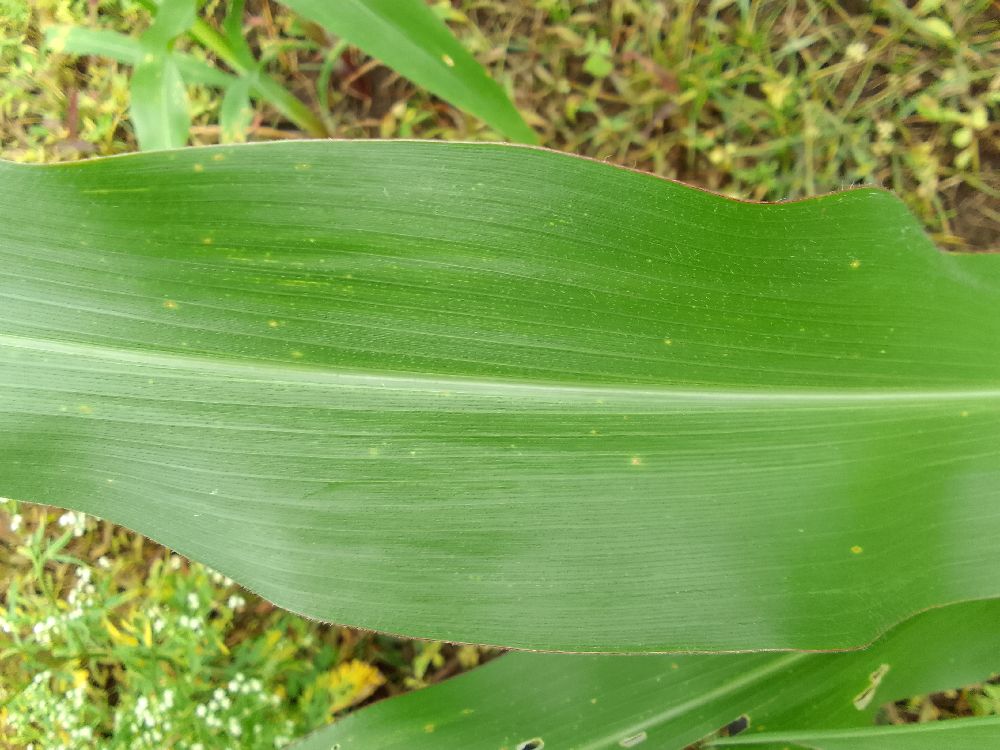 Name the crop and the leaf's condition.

maize, healthy
